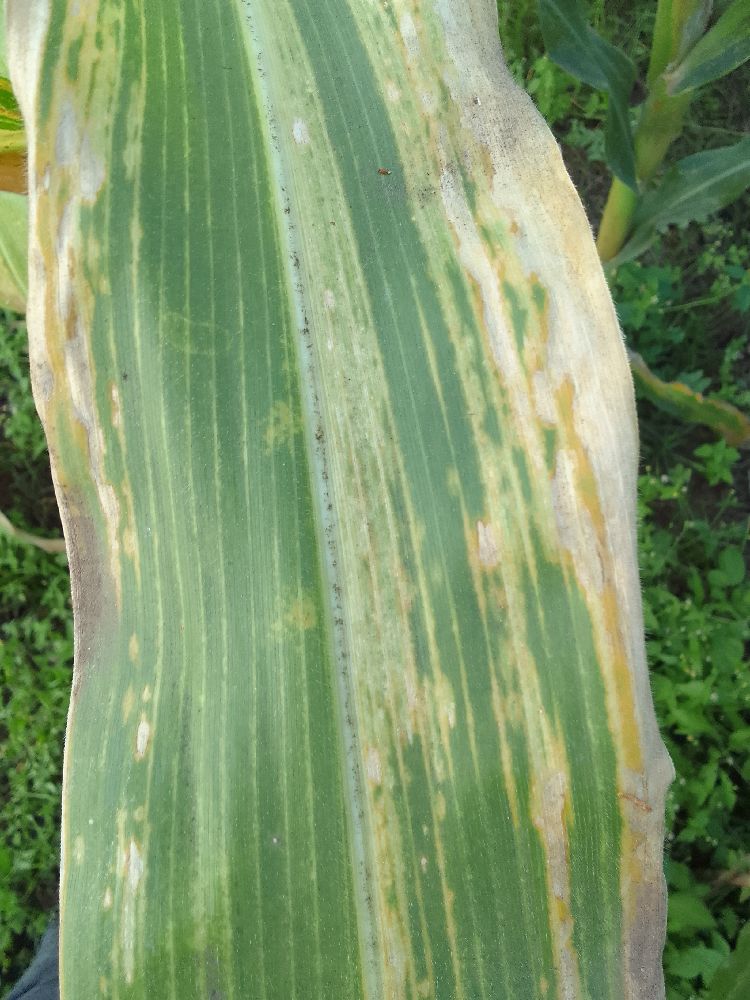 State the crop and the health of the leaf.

maize, maize lethal necrosis
